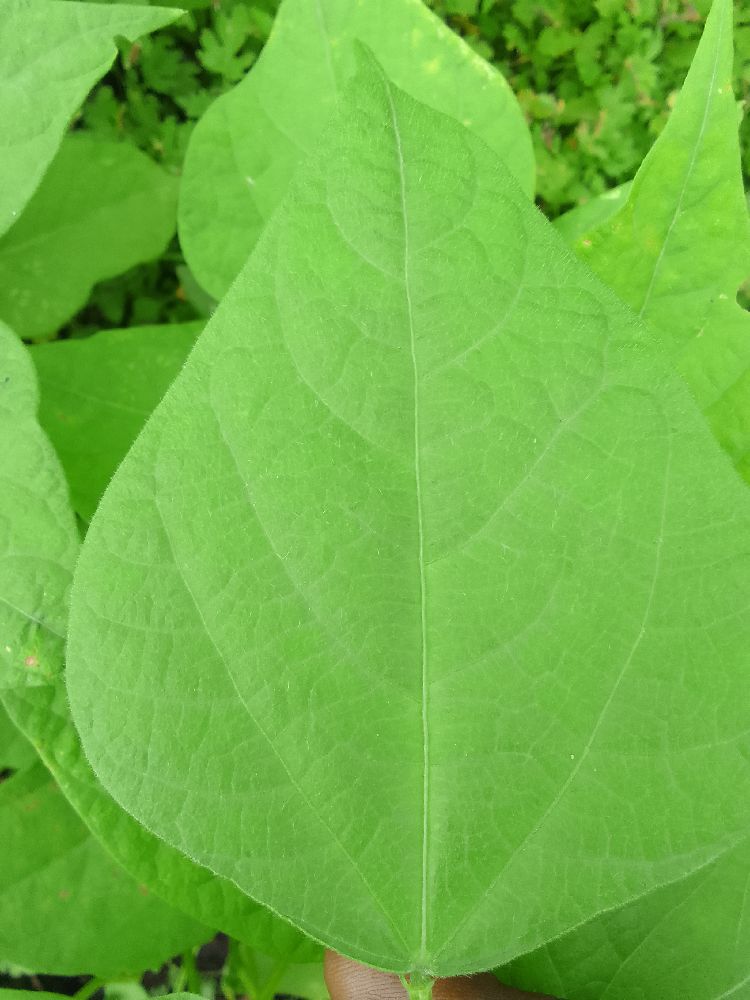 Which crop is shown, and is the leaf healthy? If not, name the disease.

common bean, healthy
